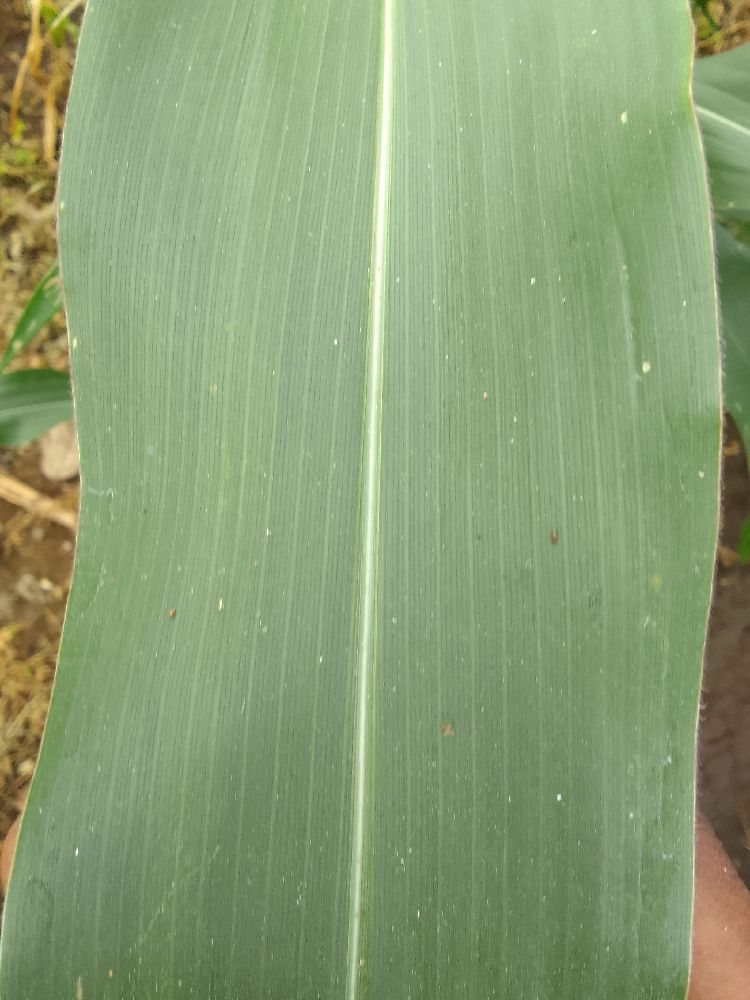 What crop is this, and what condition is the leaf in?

maize, healthy
